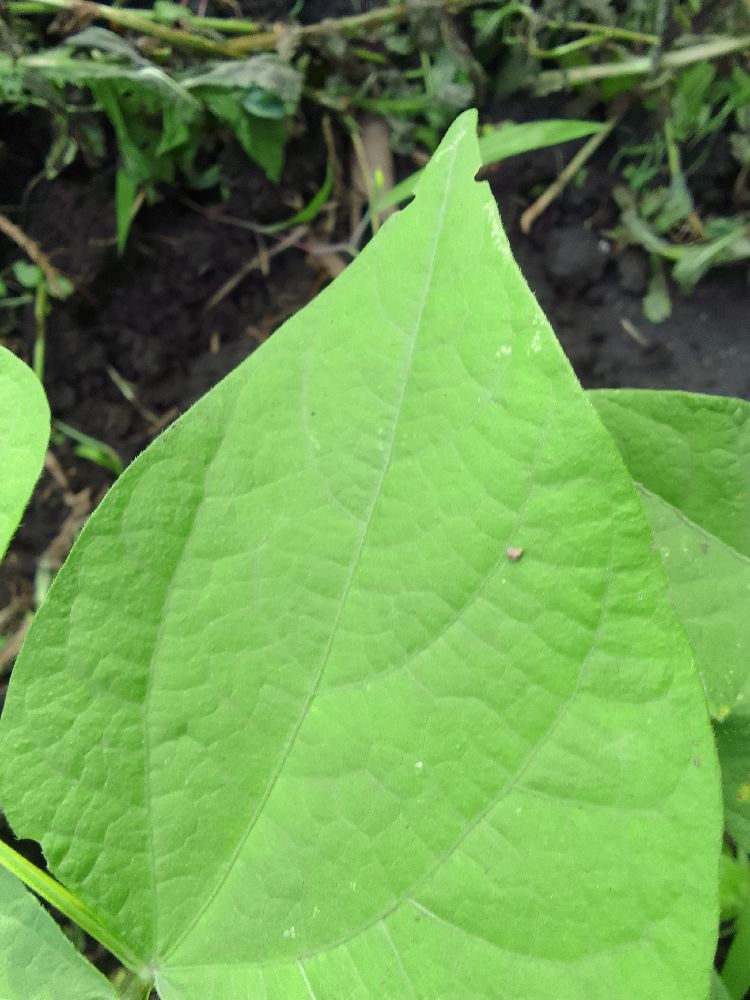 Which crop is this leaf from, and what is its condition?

common bean, healthy
